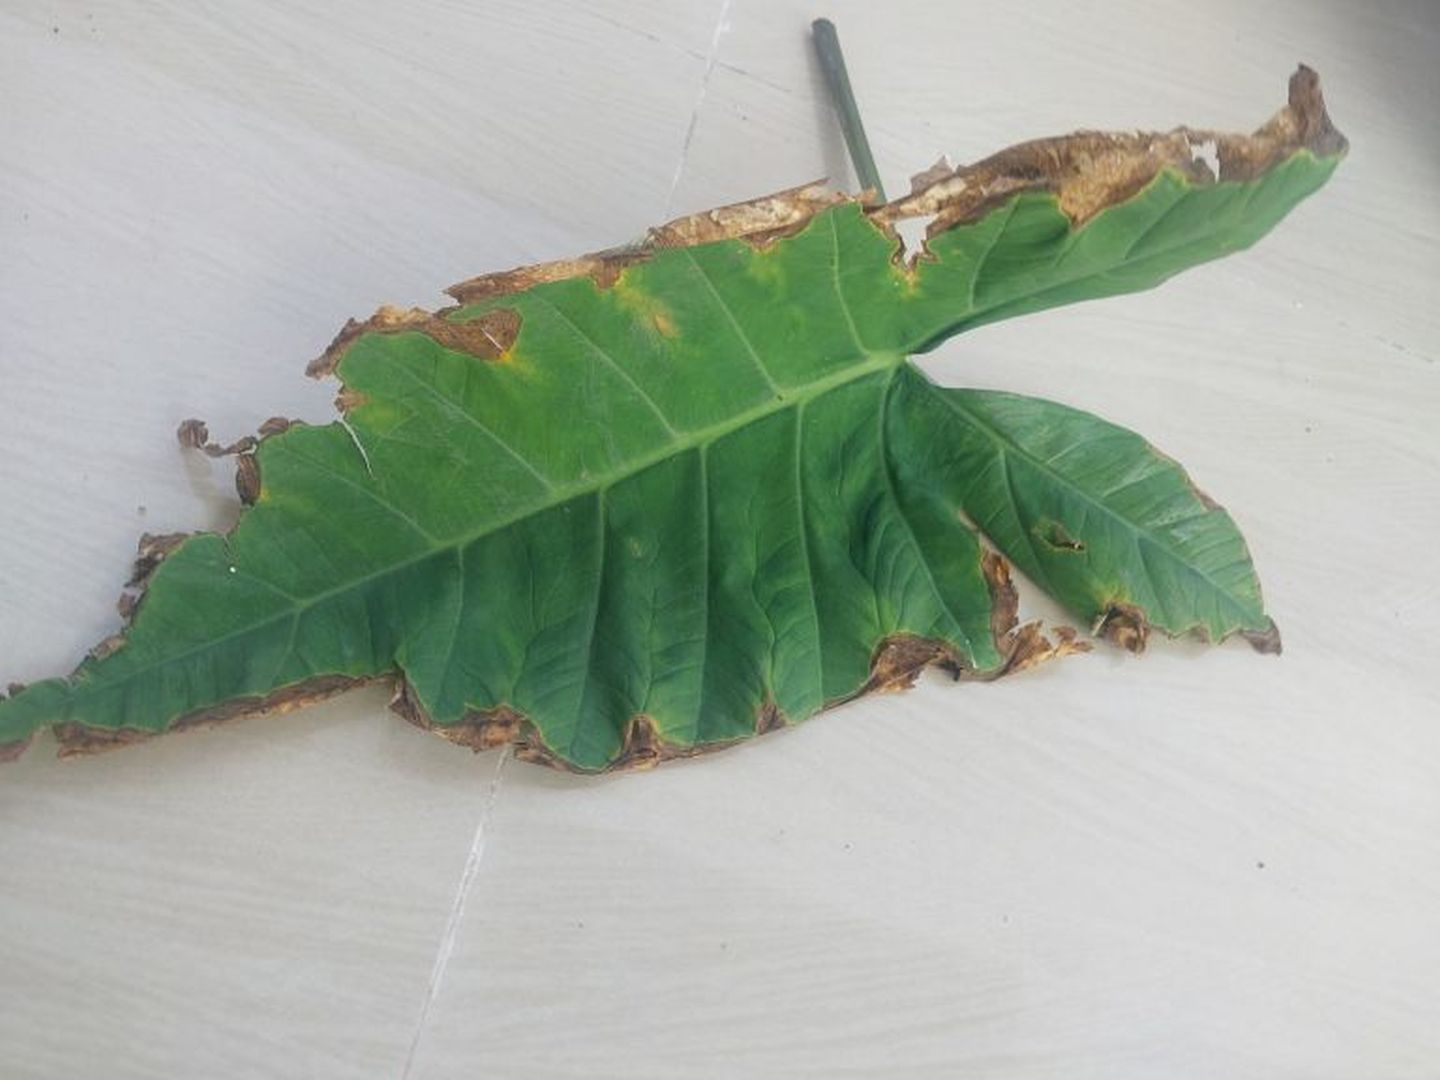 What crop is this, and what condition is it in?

taro, leaf blight
